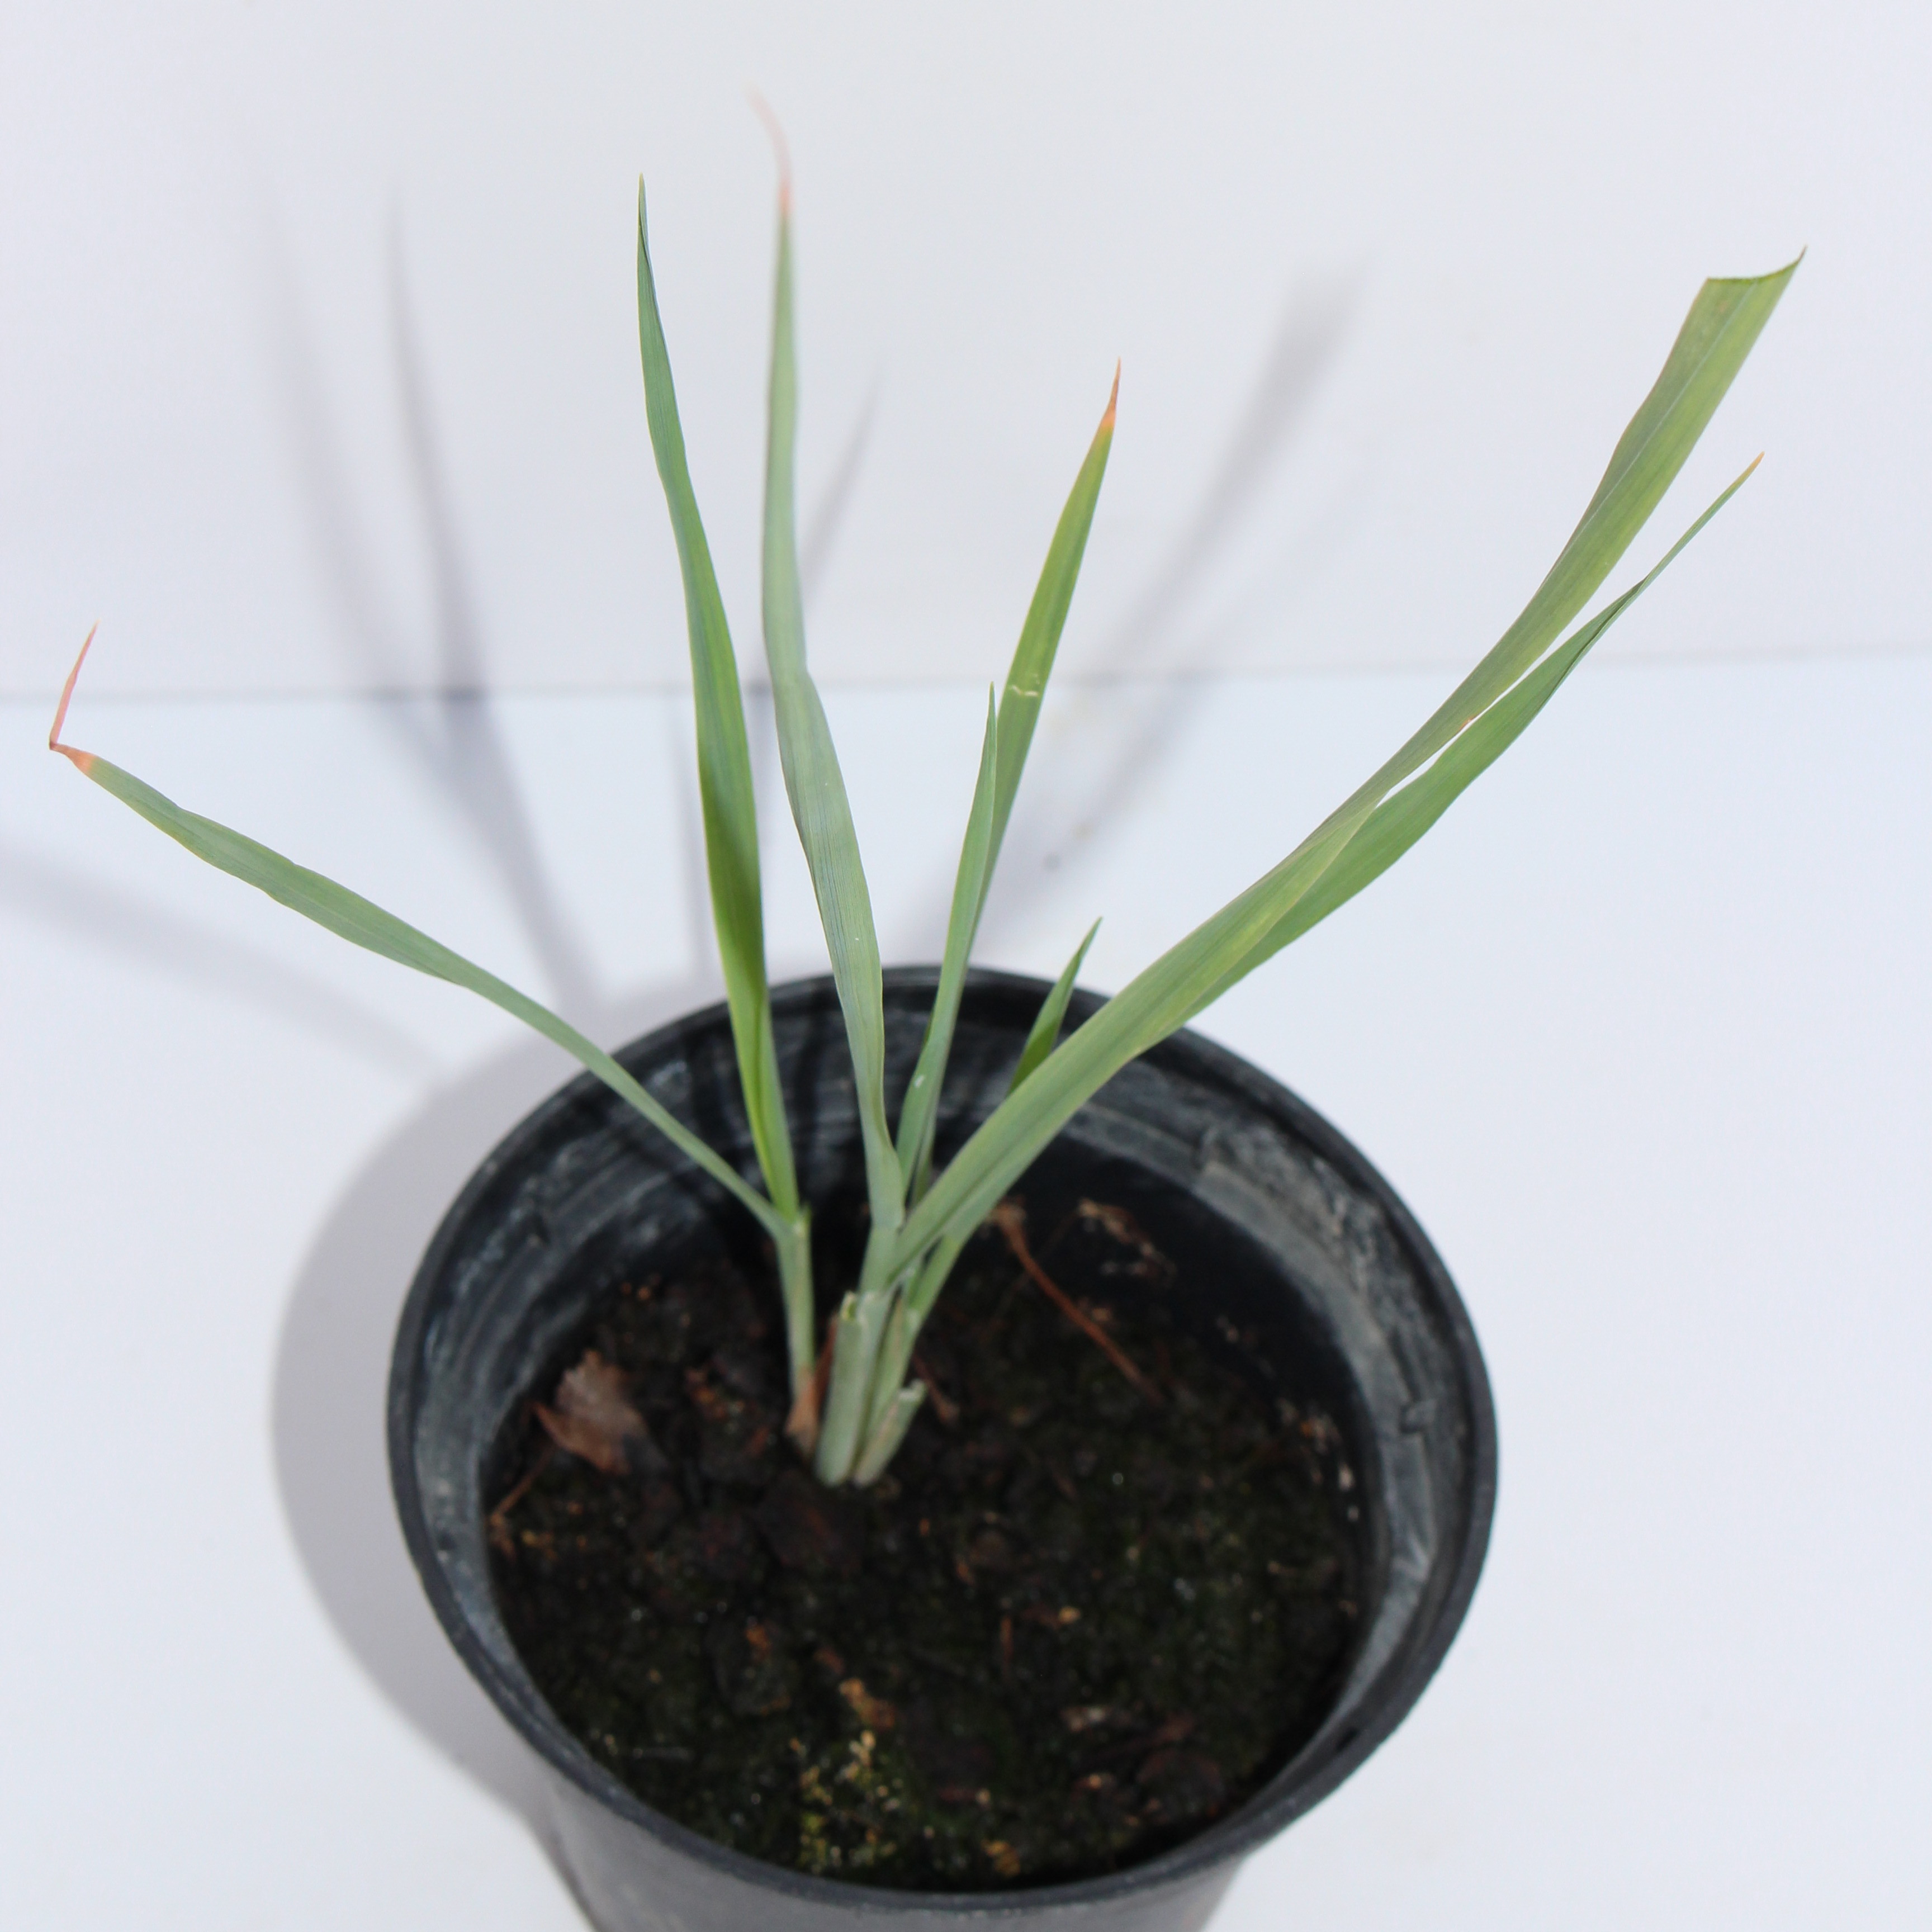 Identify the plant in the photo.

Avena sterilis
